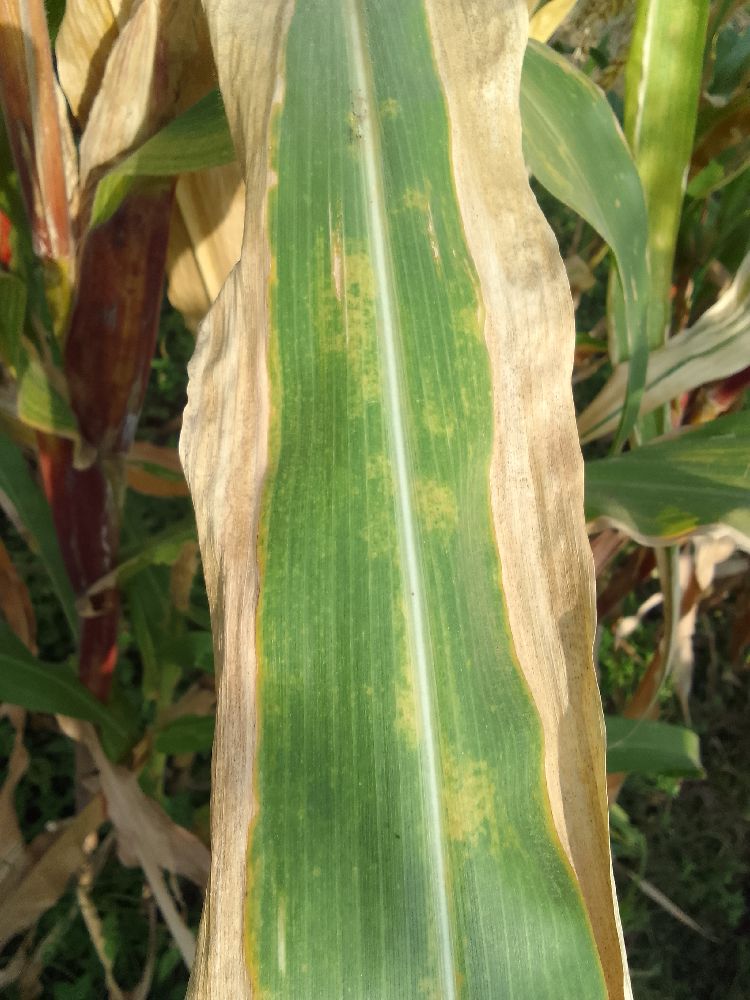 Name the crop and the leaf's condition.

maize, maize lethal necrosis
